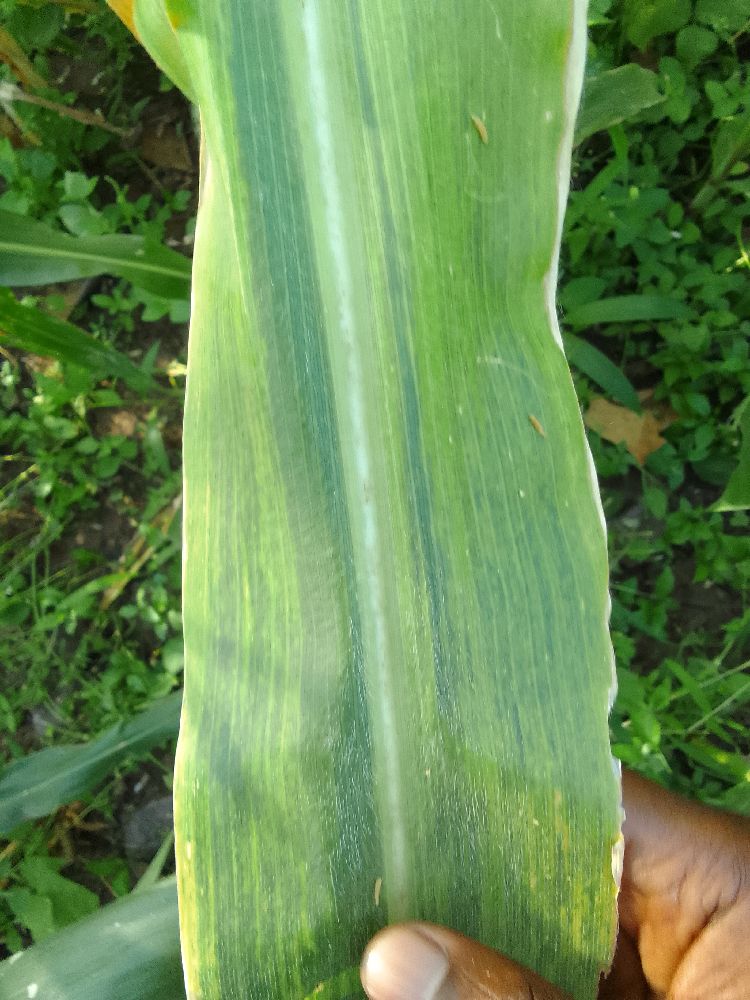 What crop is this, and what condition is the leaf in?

maize, maize lethal necrosis
